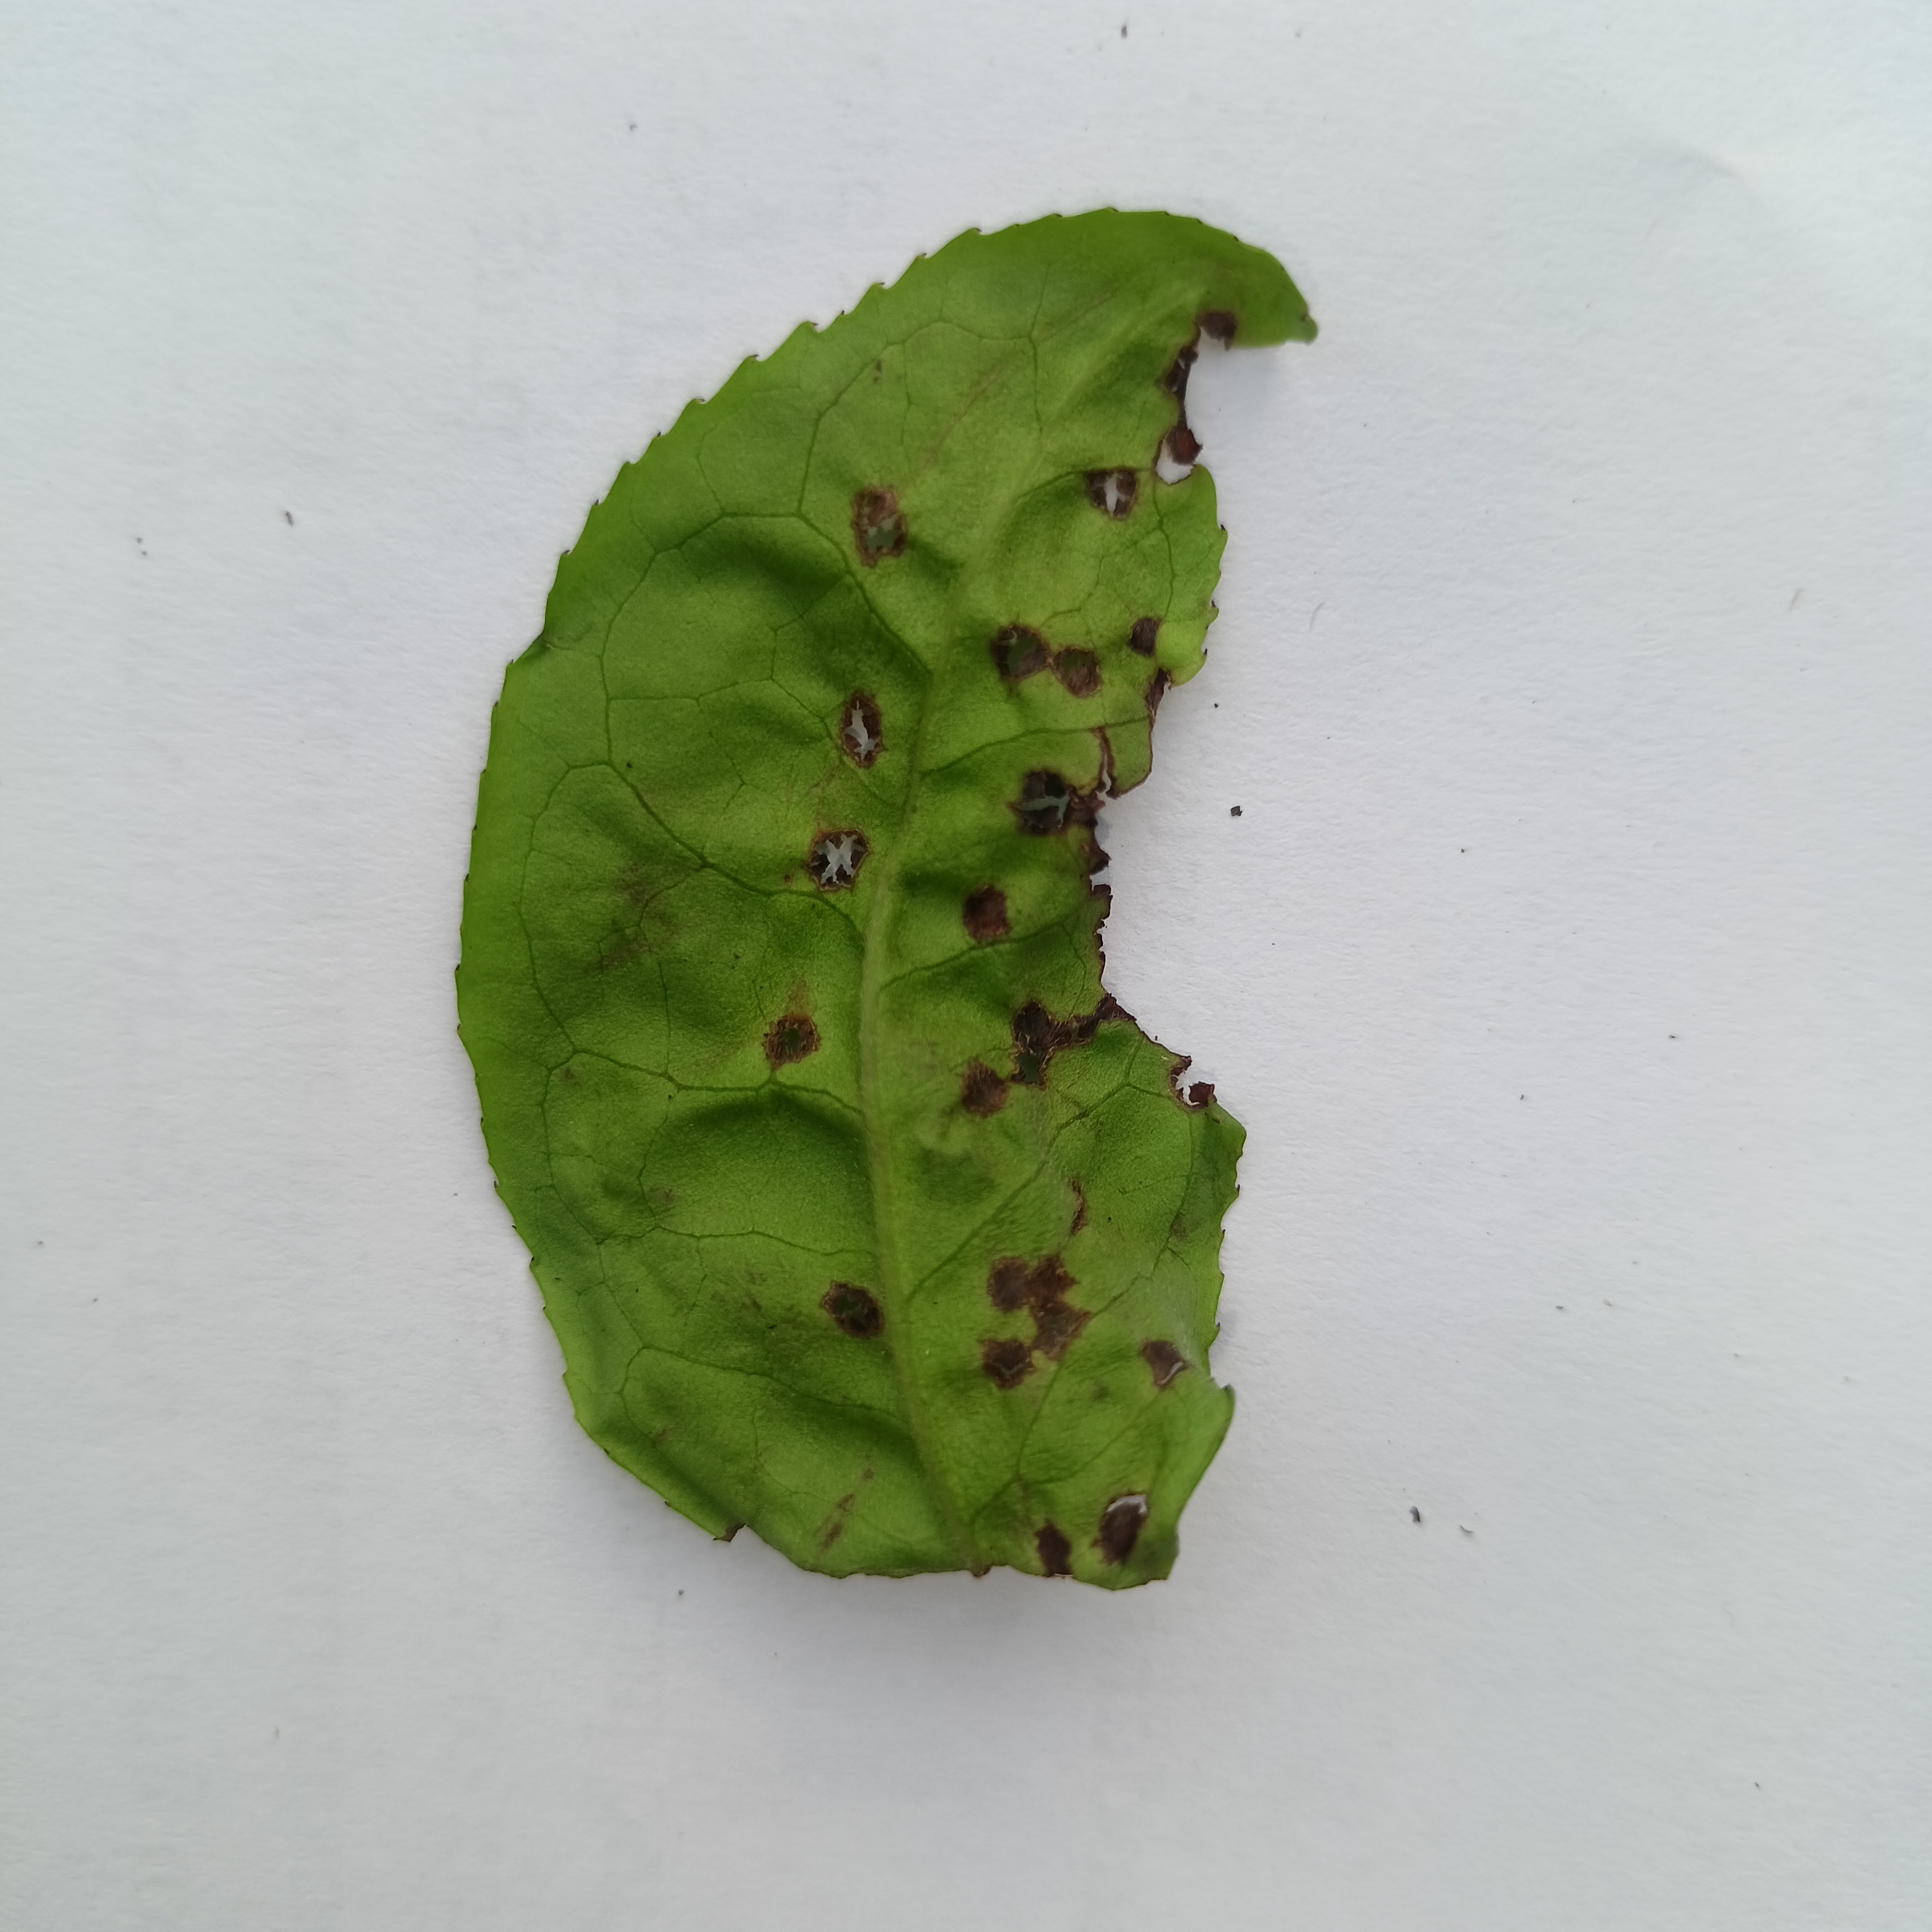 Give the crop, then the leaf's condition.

tea, helopeltis
